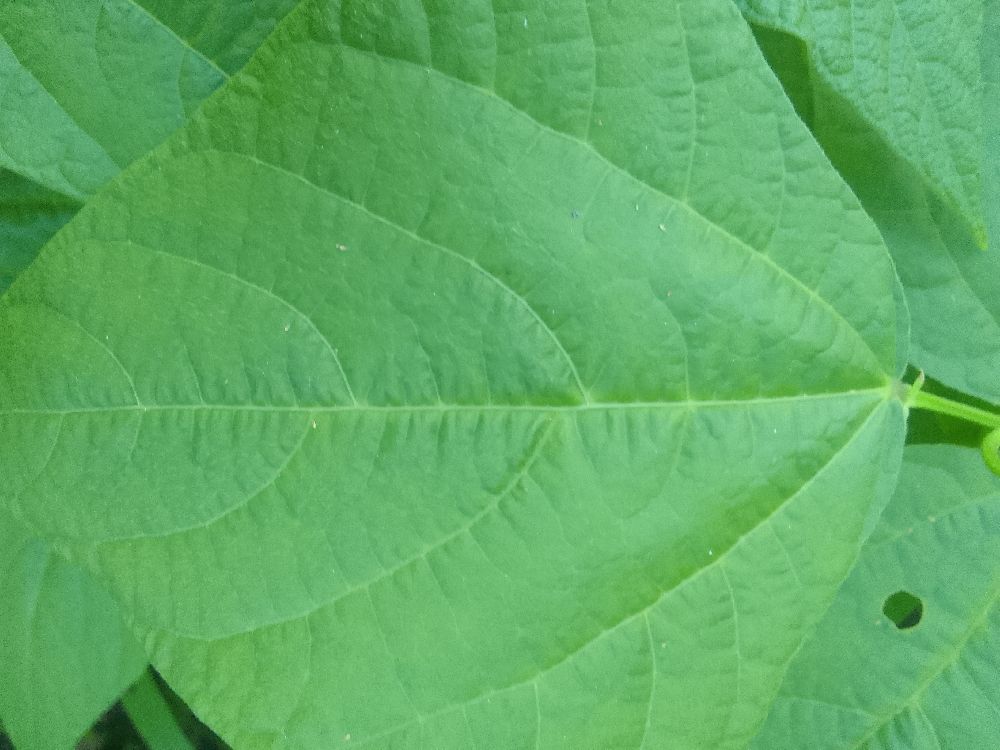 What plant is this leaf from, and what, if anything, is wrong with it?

common bean, healthy
